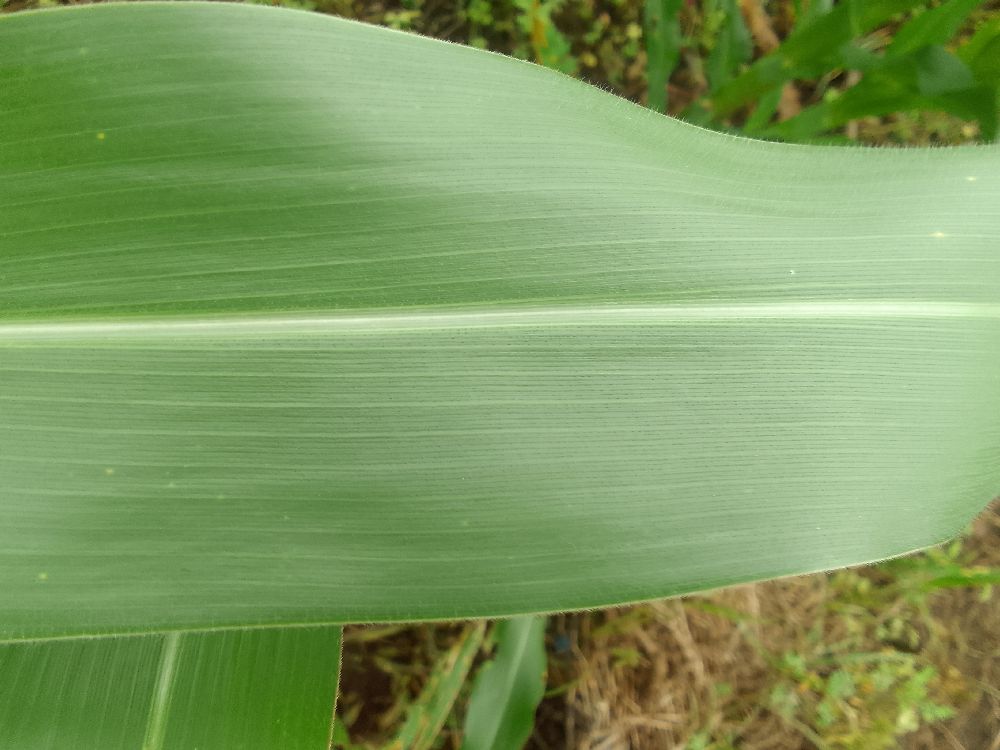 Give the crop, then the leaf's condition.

maize, healthy
